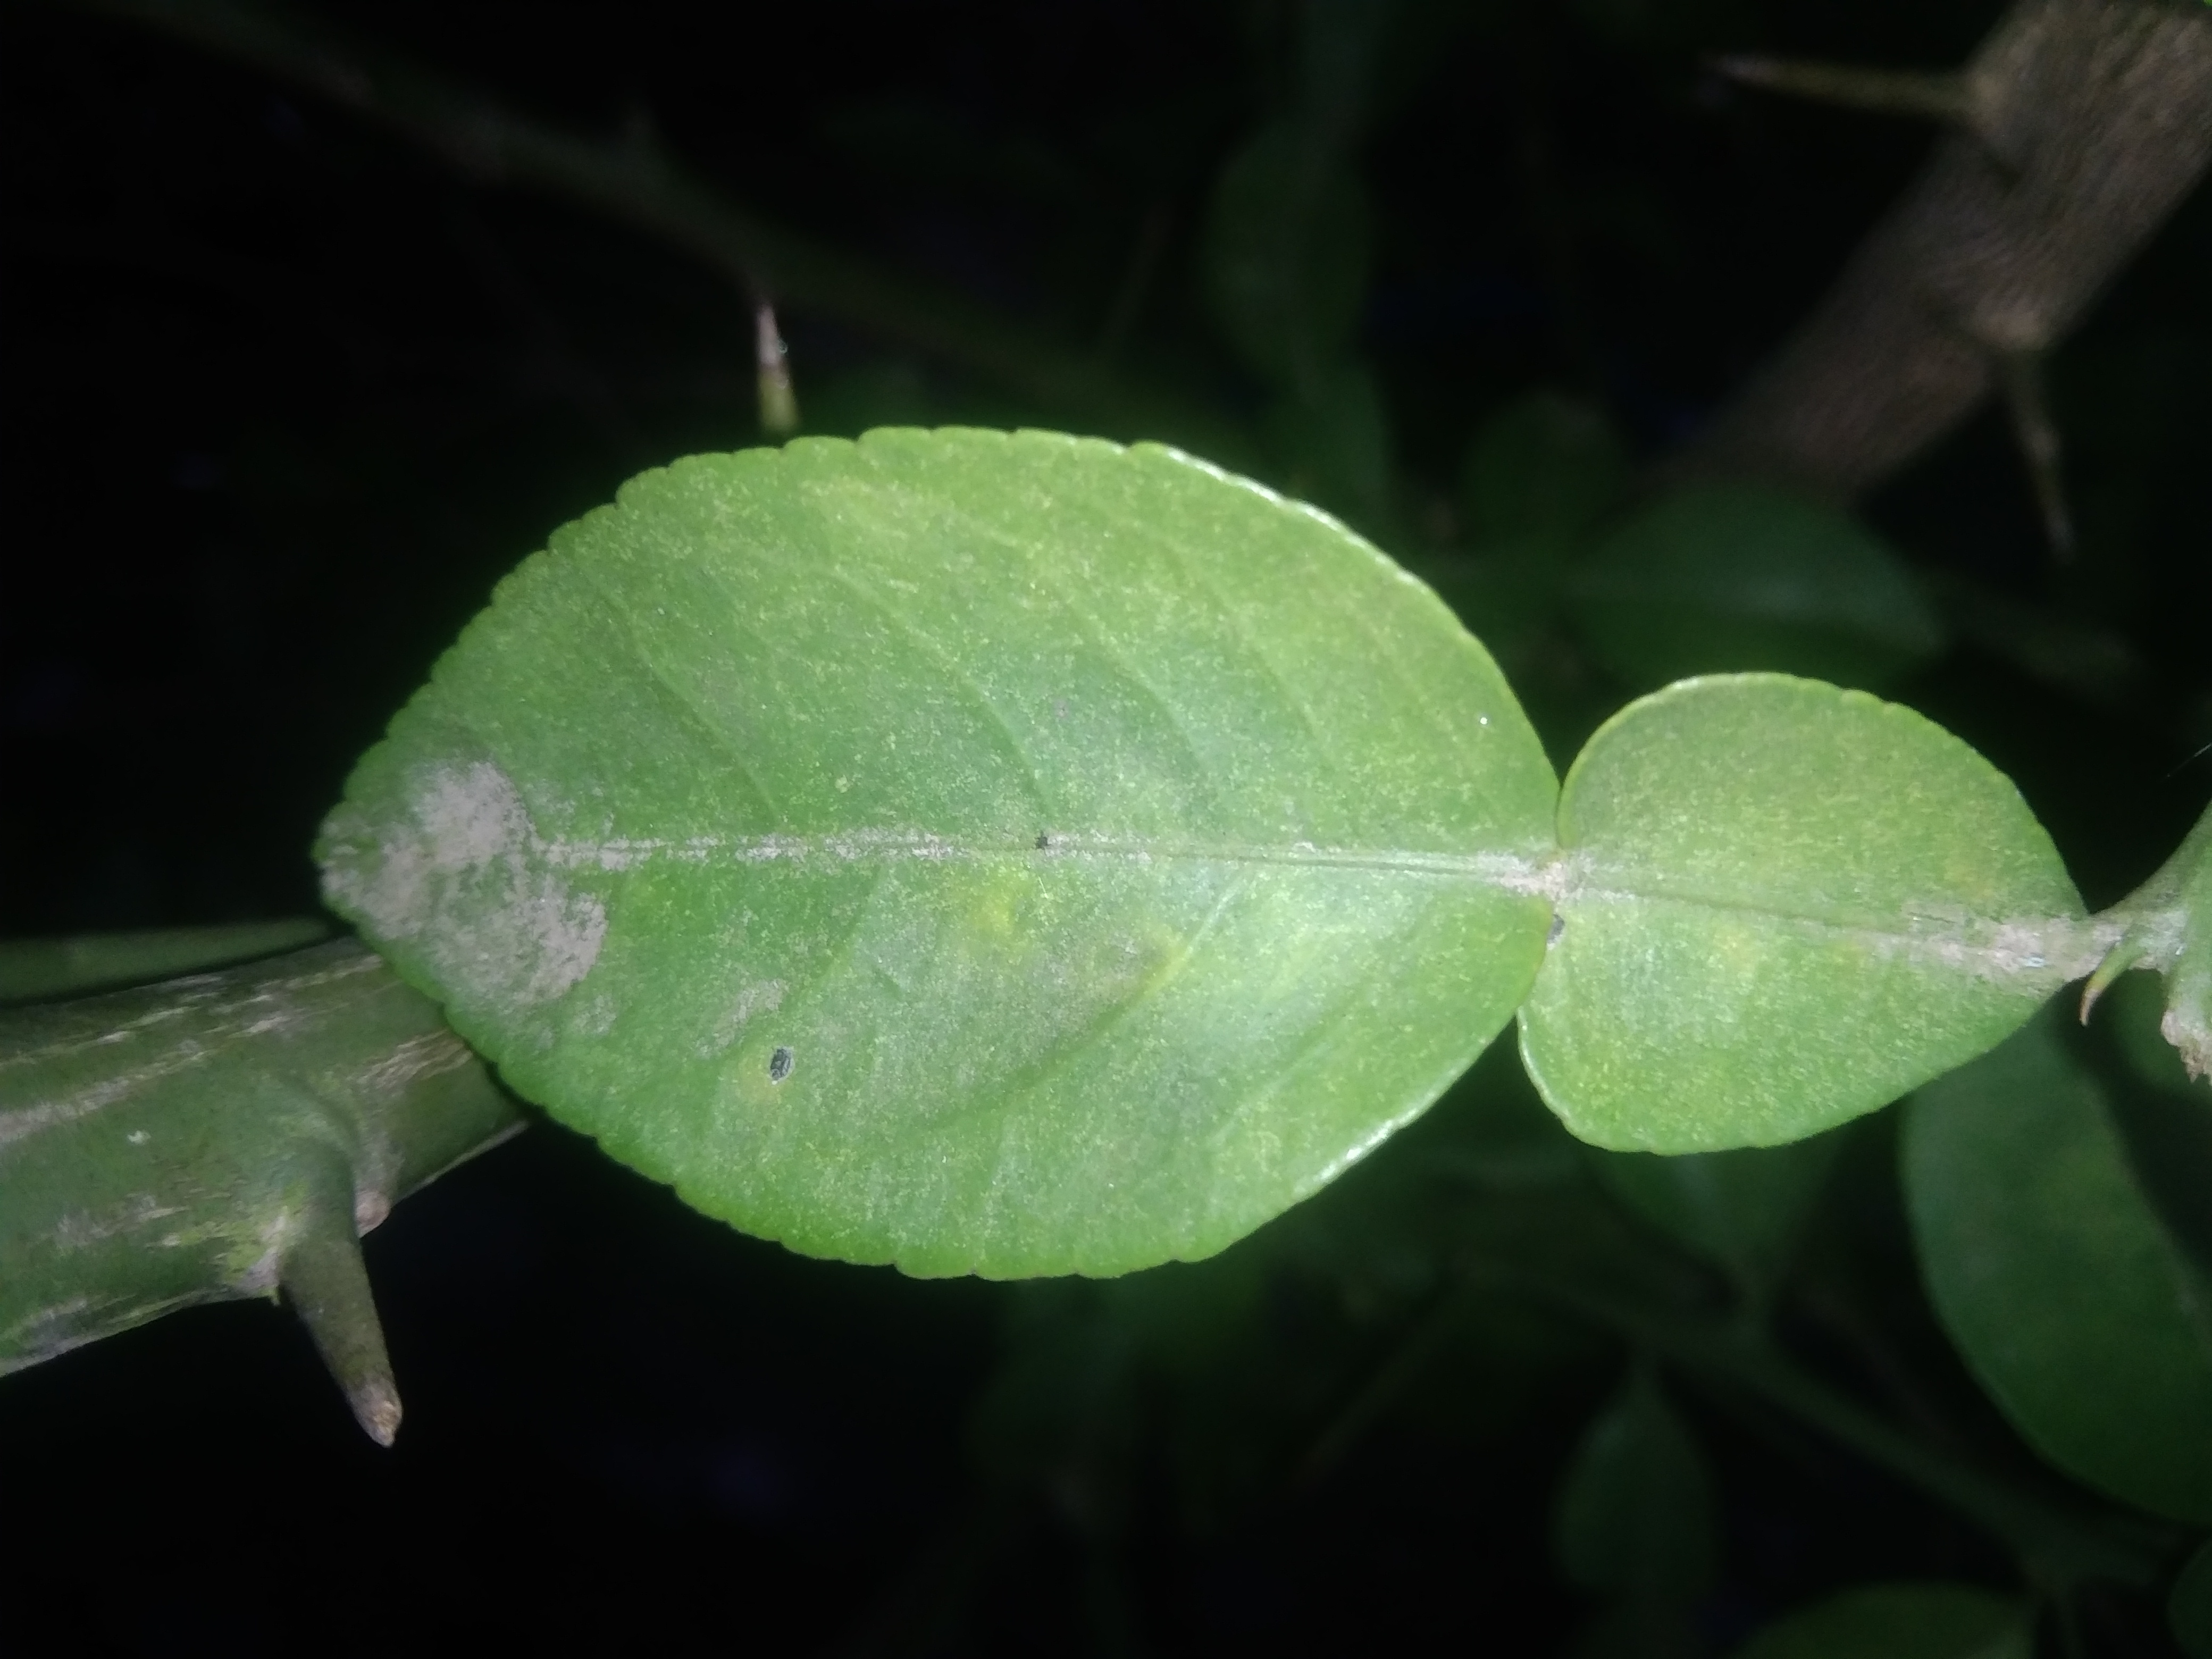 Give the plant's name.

lemon
